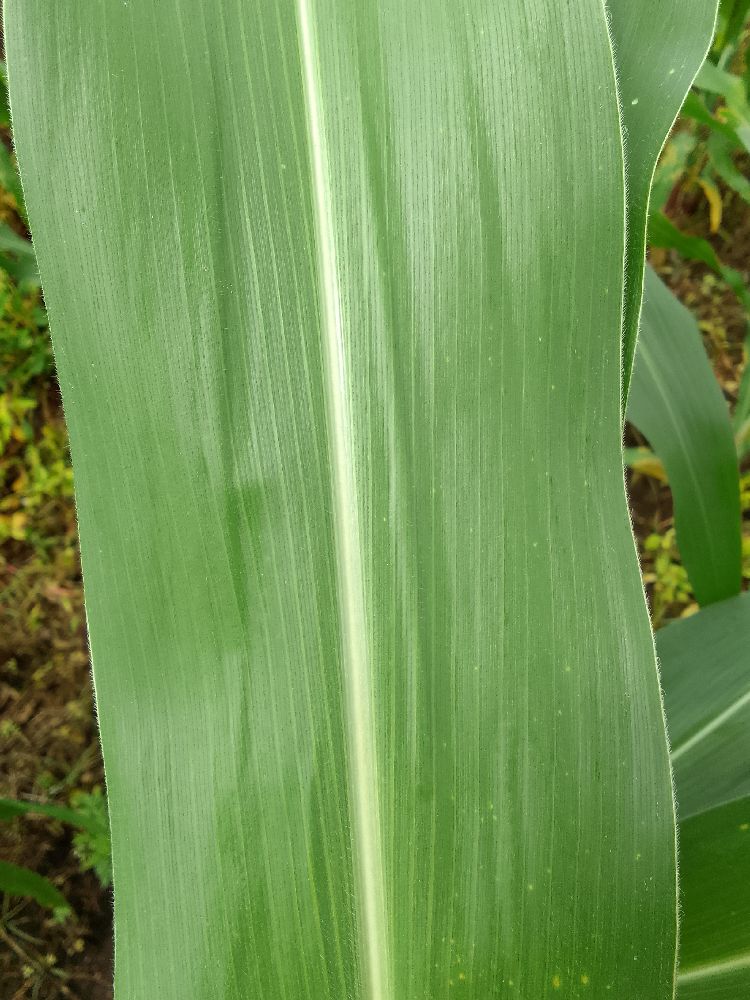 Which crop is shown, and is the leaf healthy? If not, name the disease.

maize, healthy
